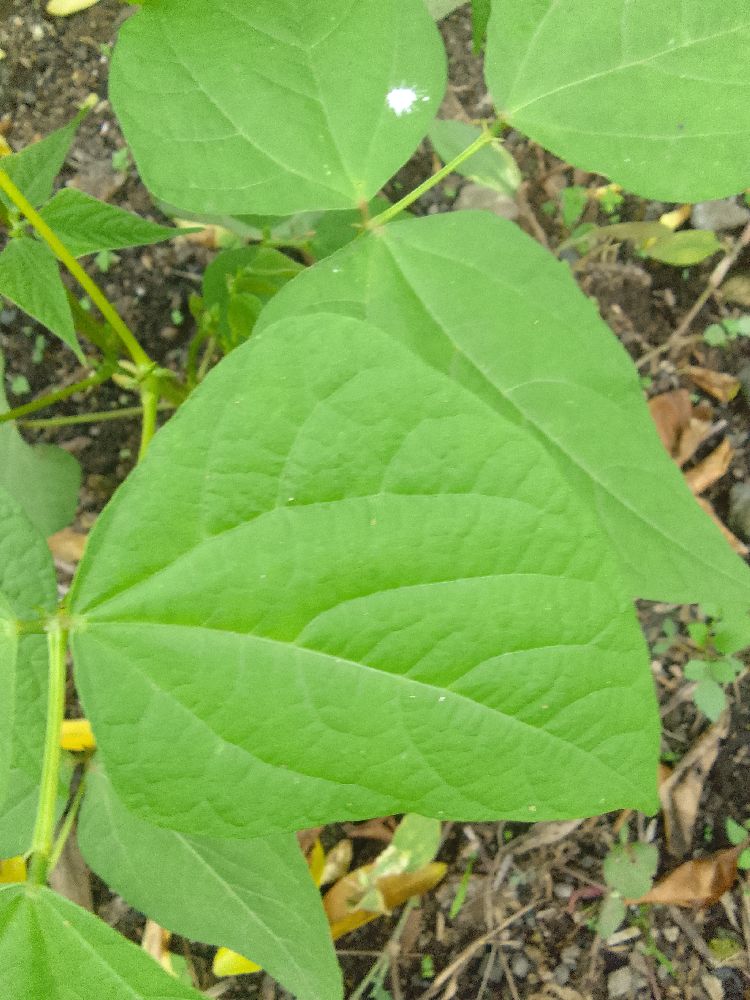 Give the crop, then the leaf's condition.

common bean, healthy
